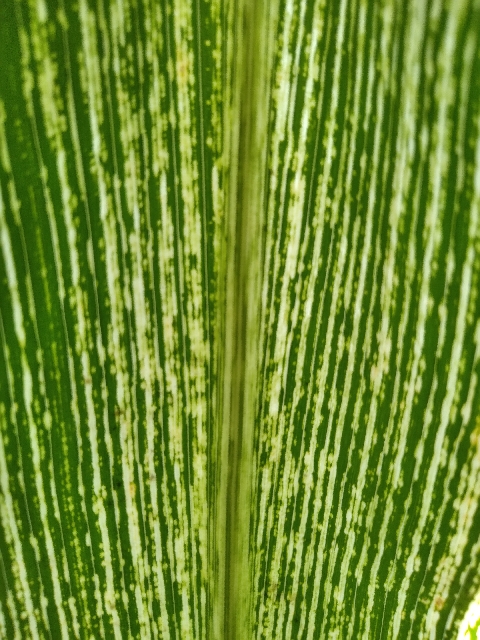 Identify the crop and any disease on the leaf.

maize, maize streak virus
